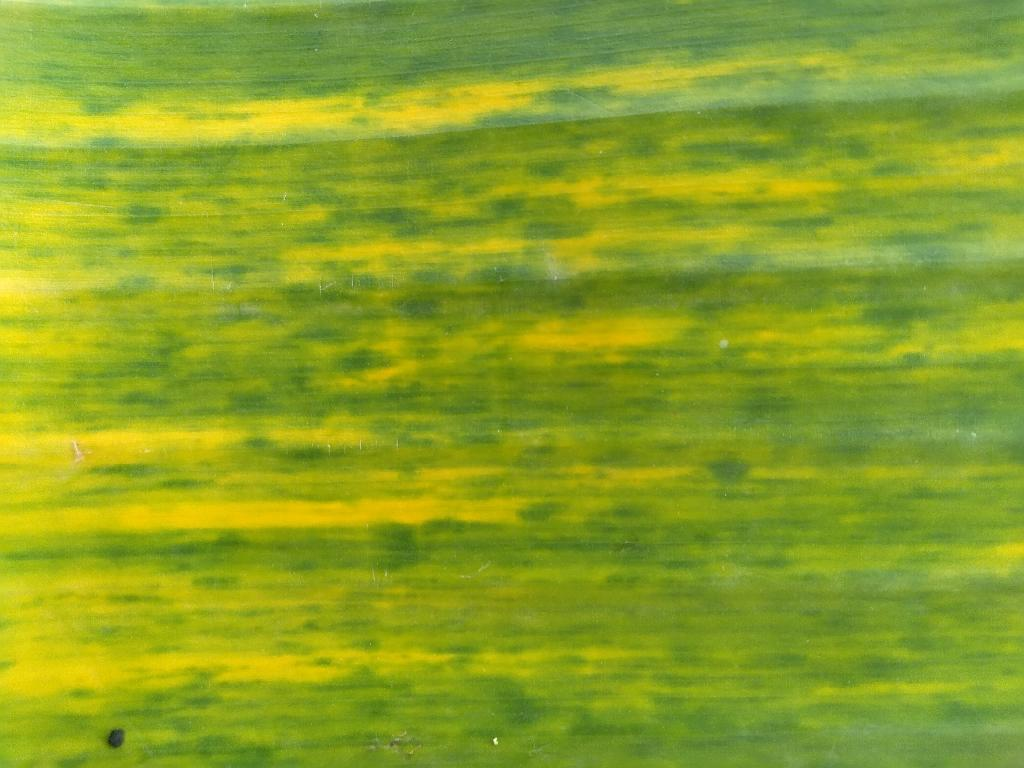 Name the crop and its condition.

banana, fusarium wilt race 1
